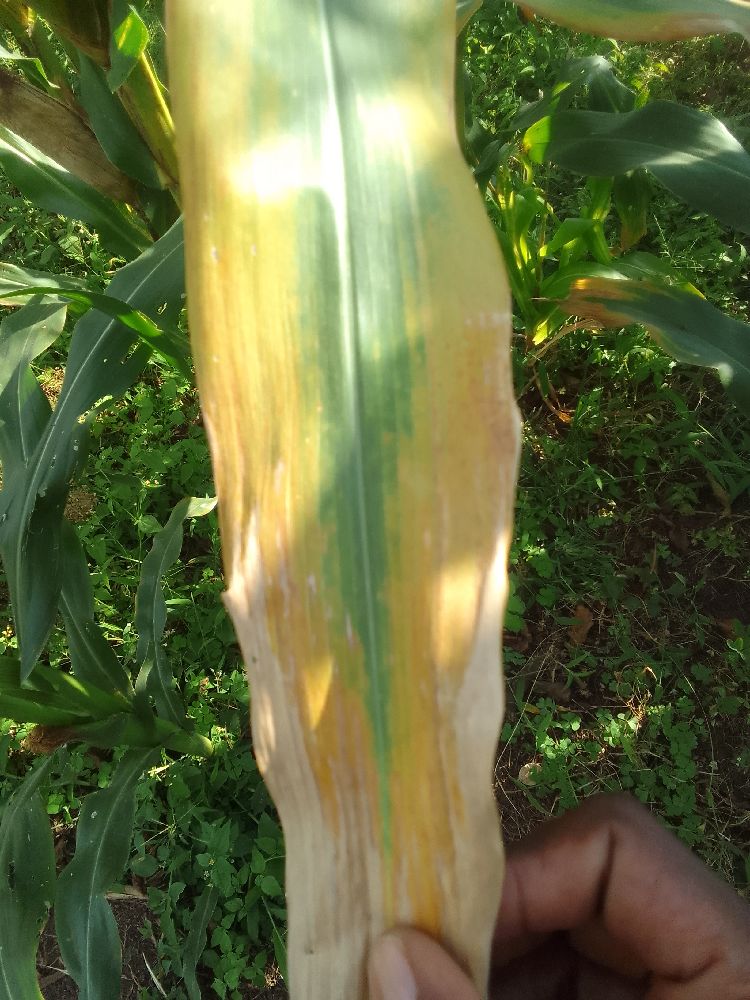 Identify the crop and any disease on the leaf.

maize, maize lethal necrosis
